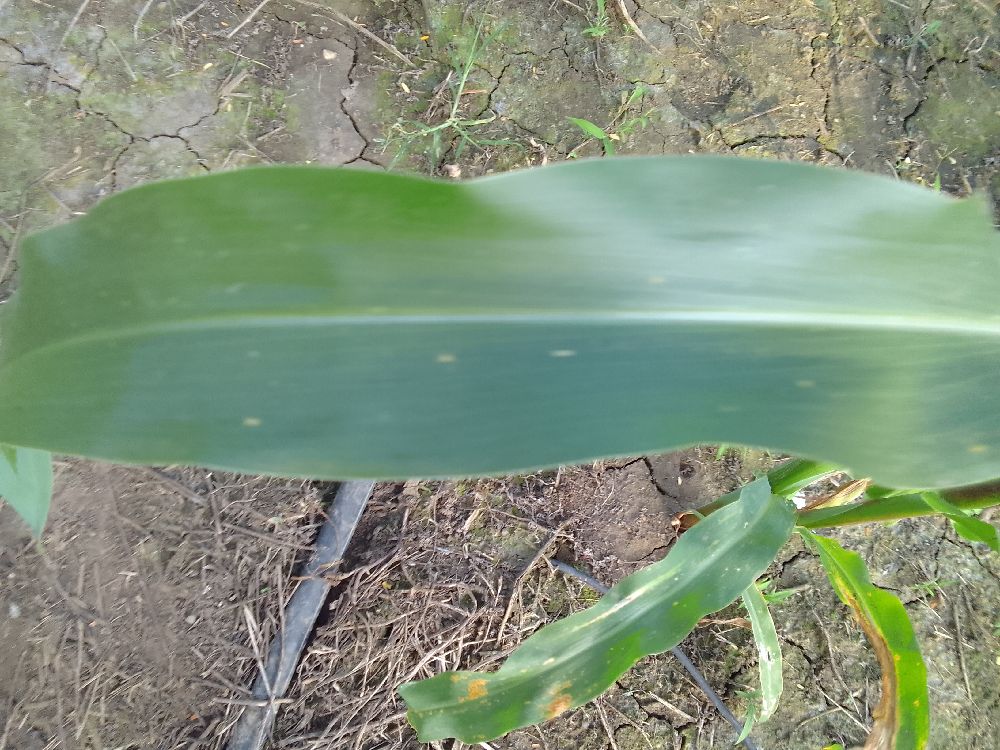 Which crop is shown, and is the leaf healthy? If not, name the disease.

maize, healthy
